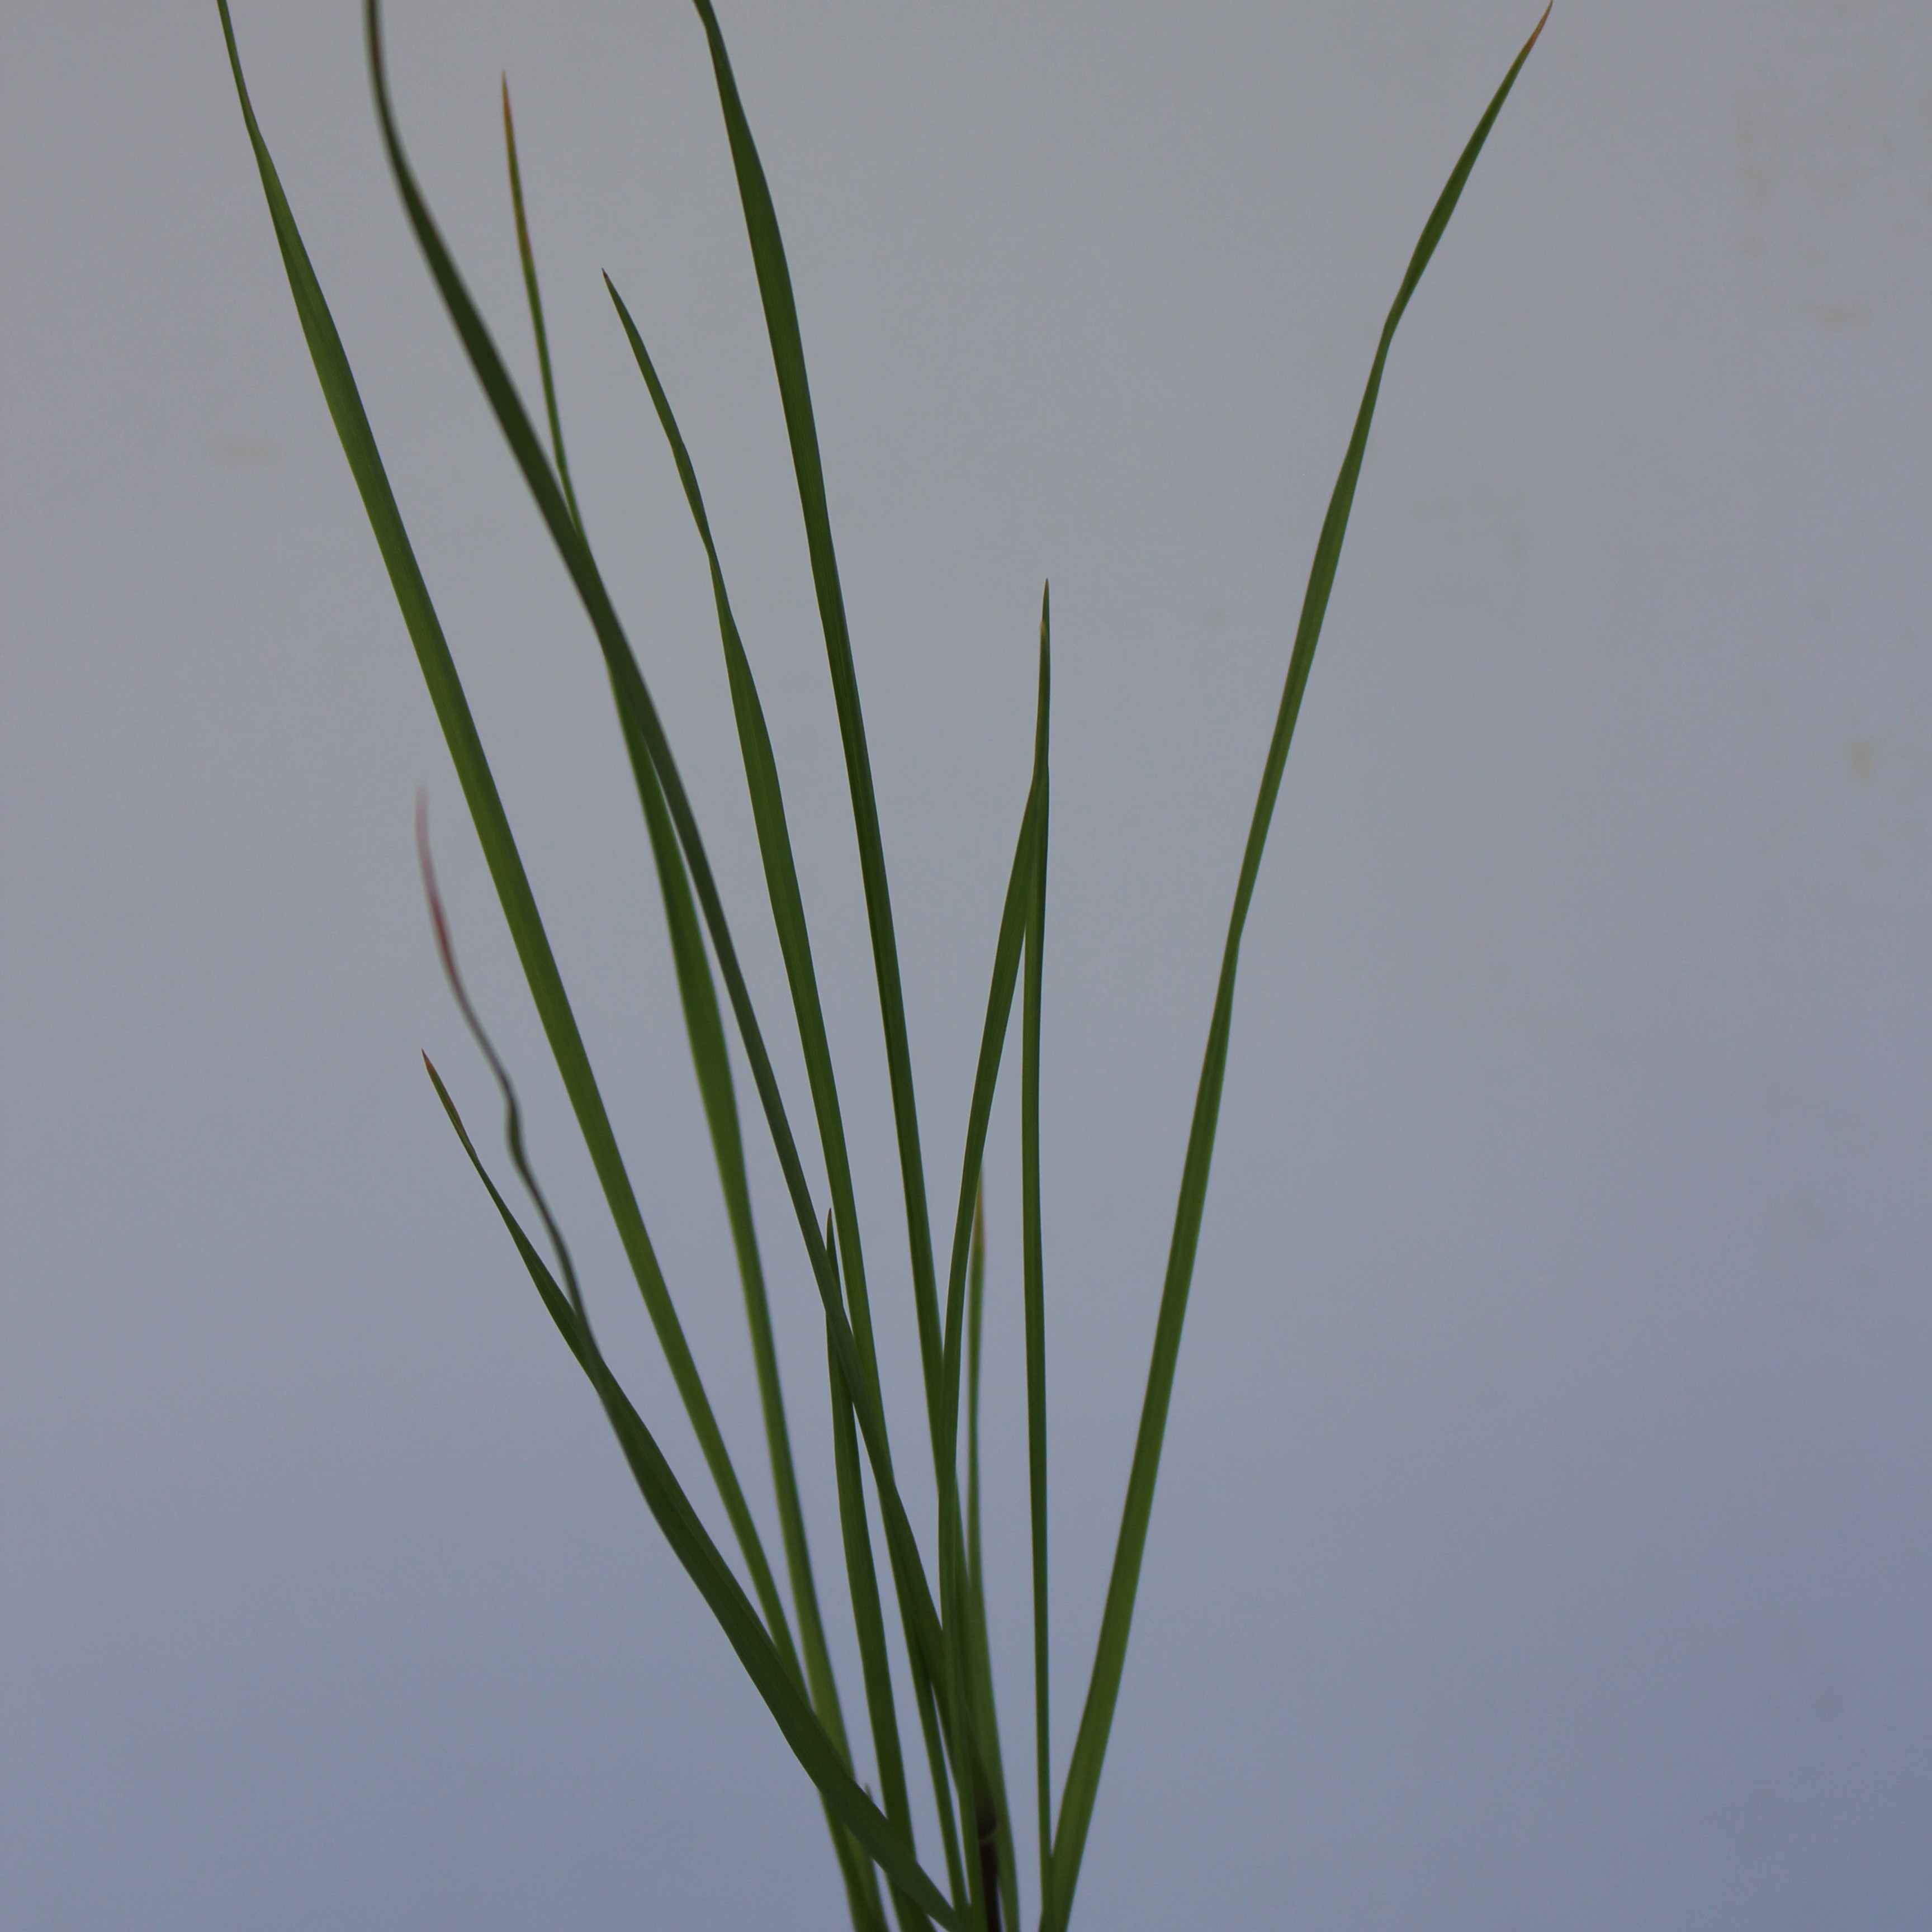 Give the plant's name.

Lolium multiflorum
